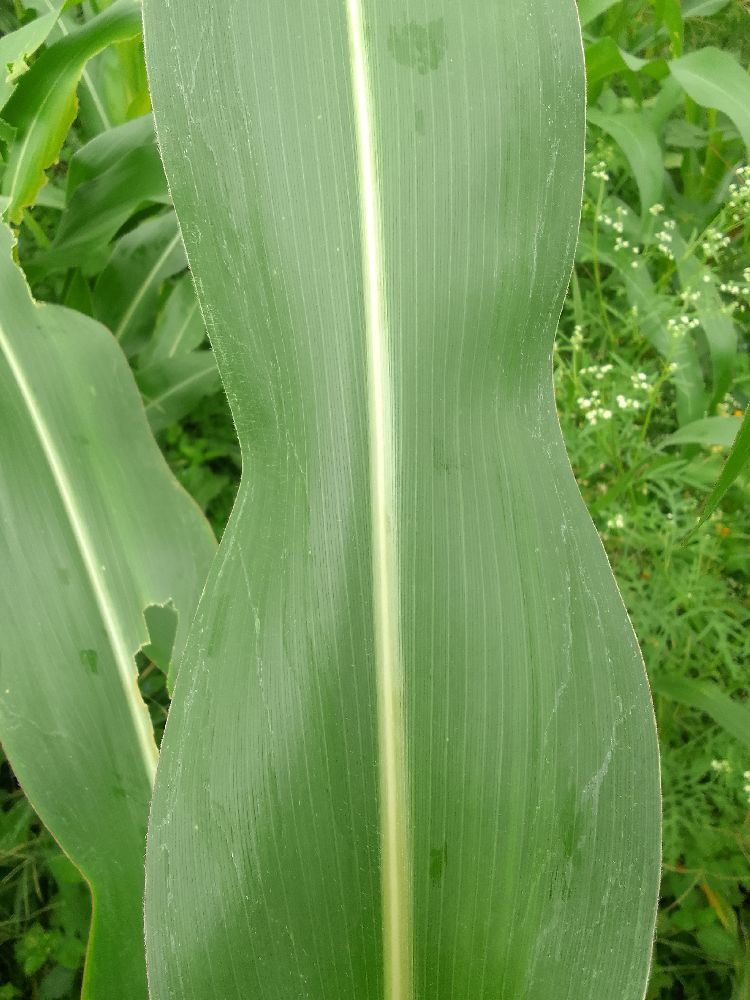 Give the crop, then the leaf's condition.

maize, healthy
